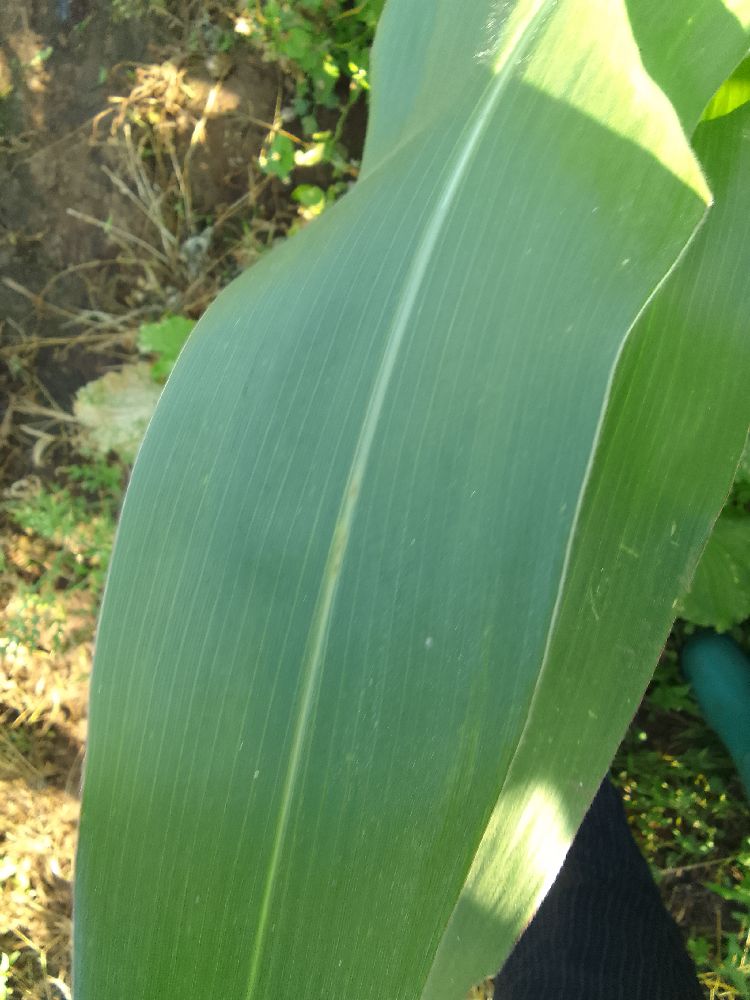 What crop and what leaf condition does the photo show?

maize, healthy
